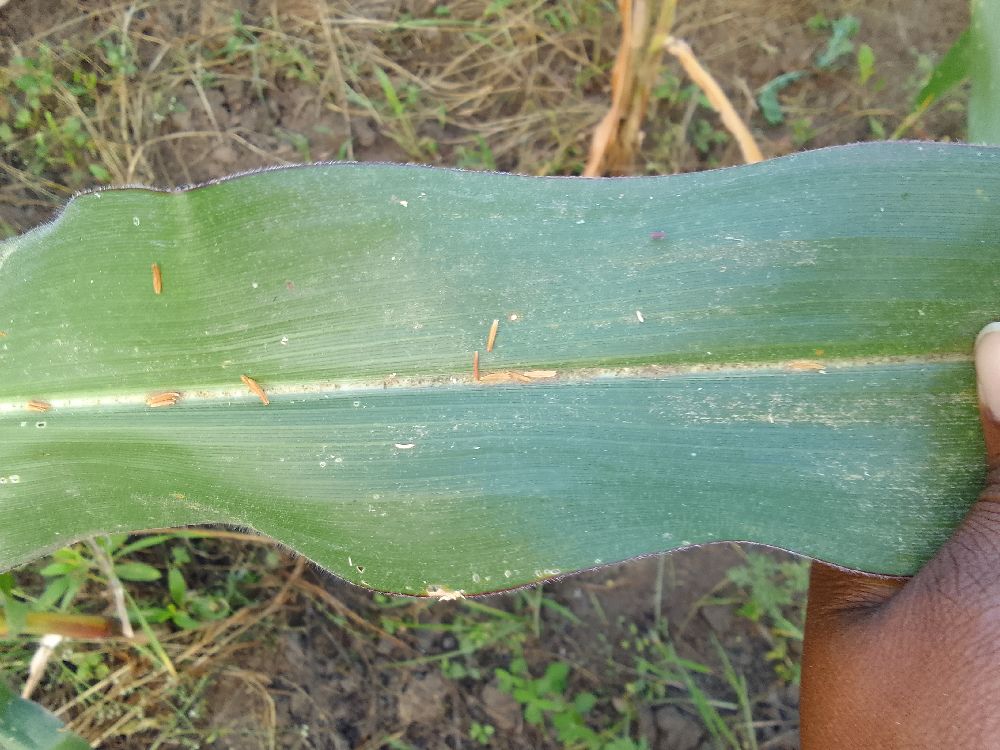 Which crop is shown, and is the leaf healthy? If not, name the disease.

maize, healthy
